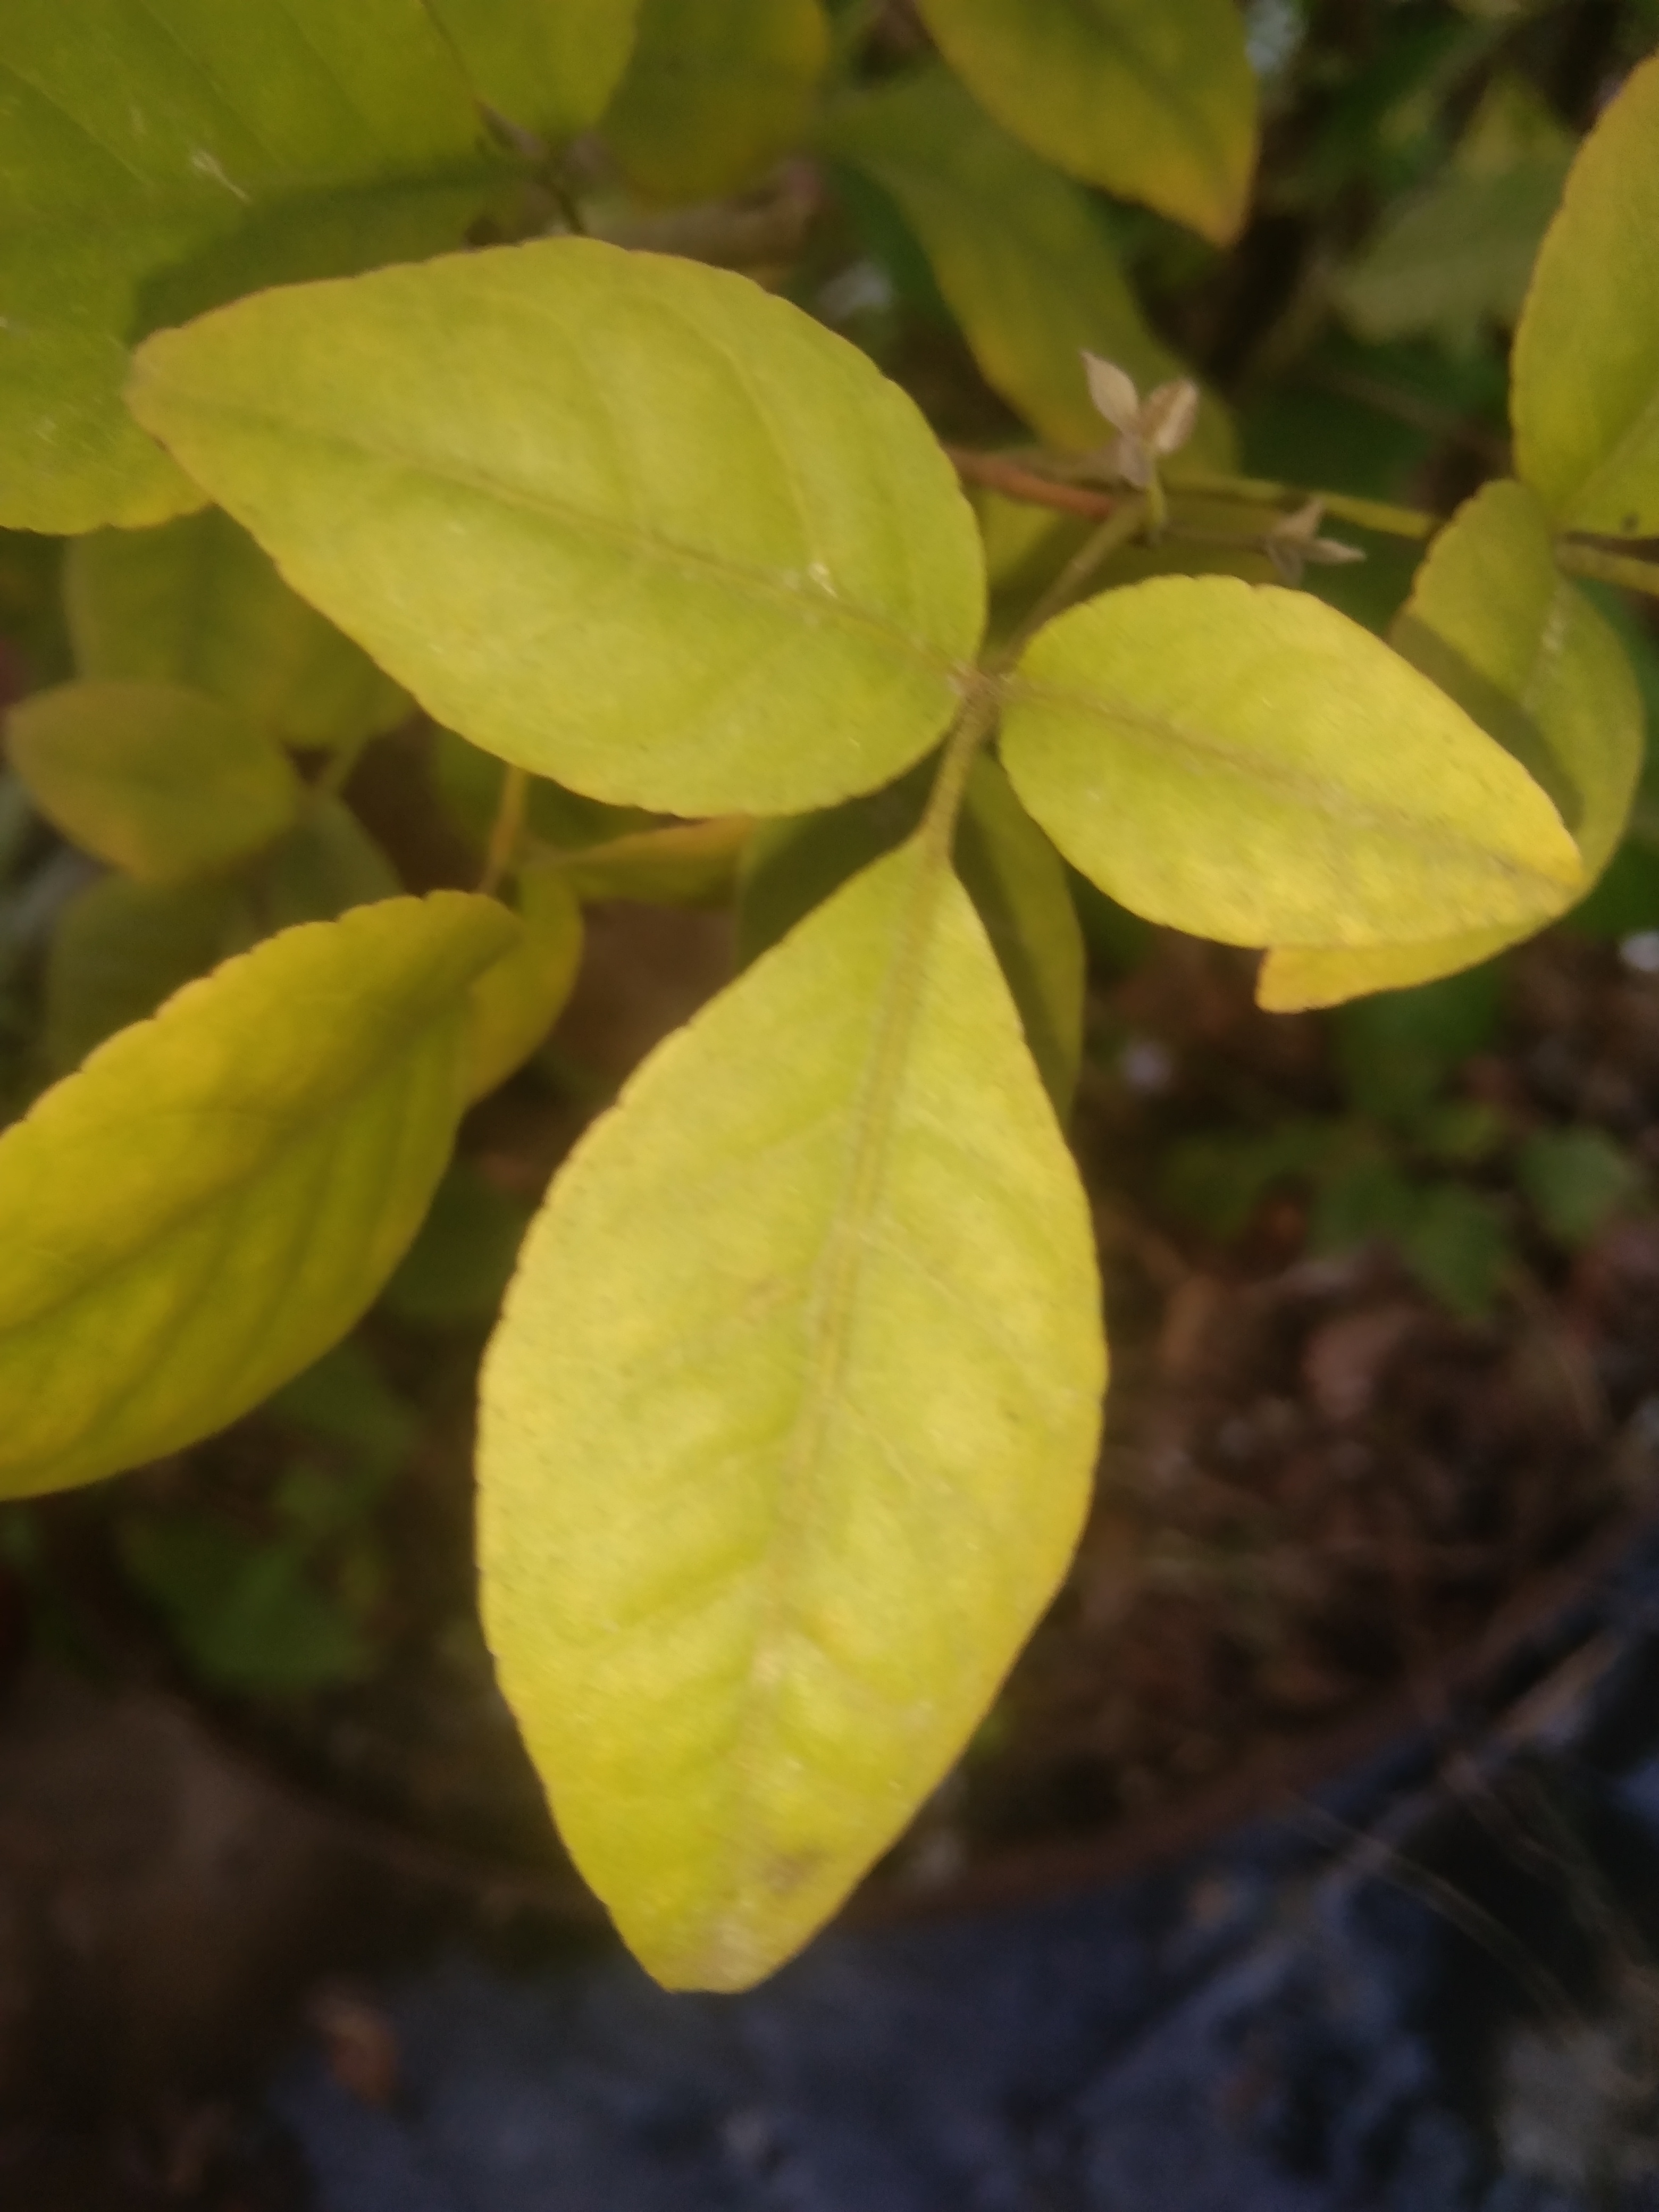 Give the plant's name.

wood apple
